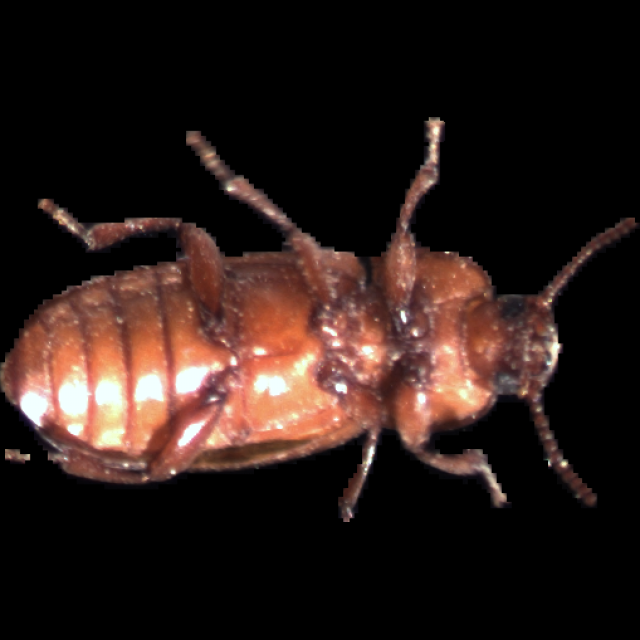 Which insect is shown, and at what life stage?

mealworm beetle
